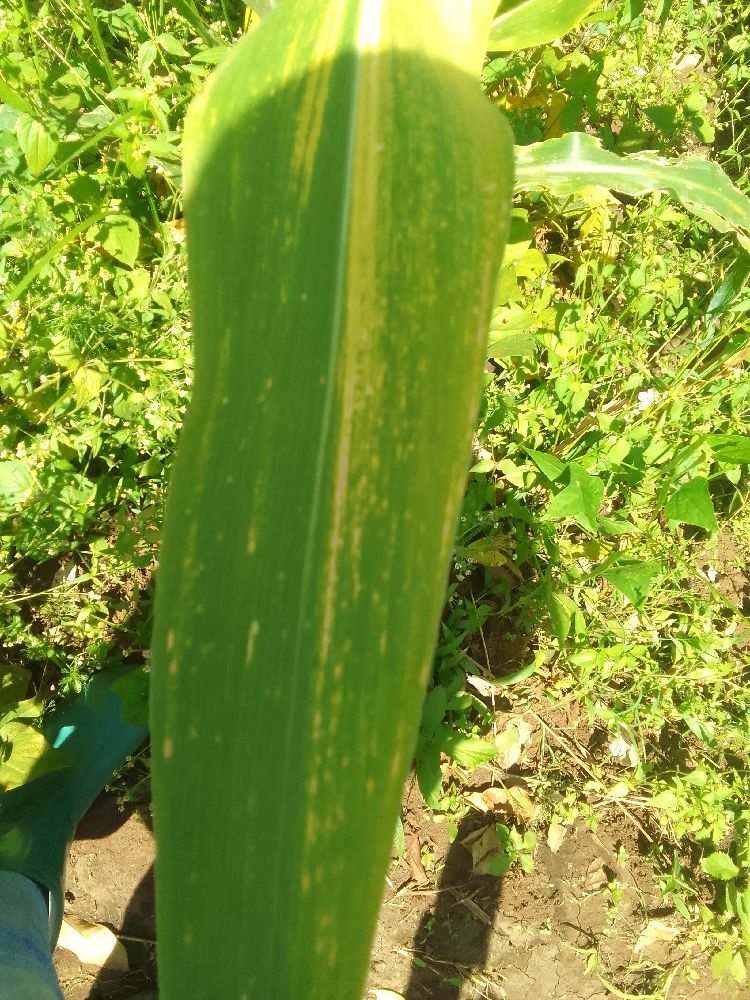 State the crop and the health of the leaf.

maize, maize lethal necrosis
